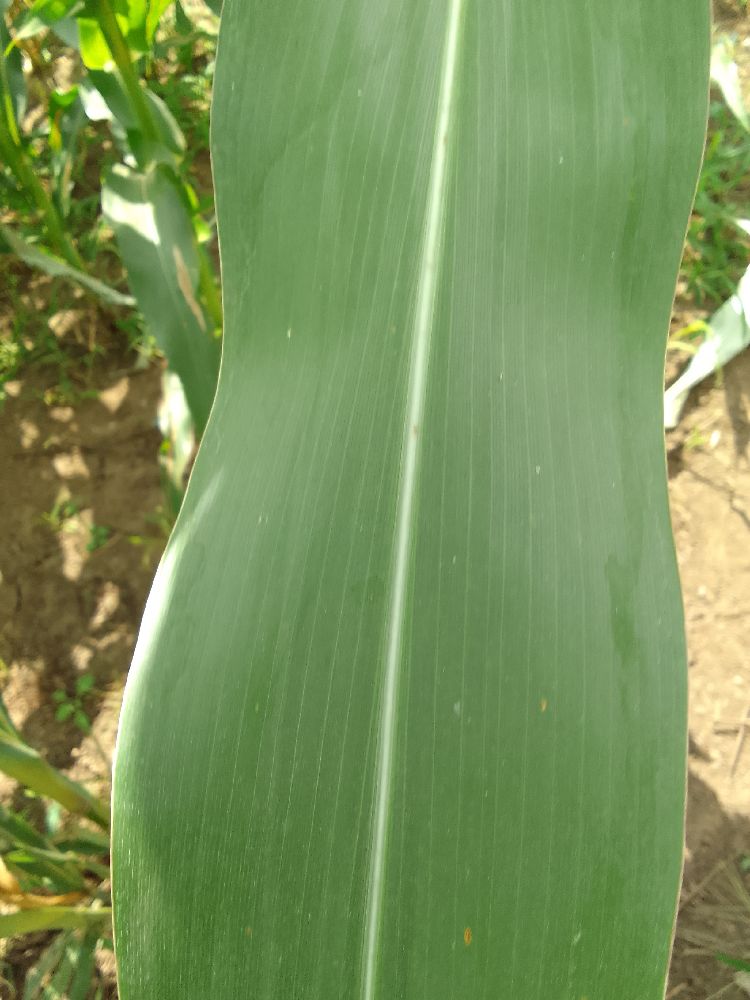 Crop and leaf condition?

maize, healthy
